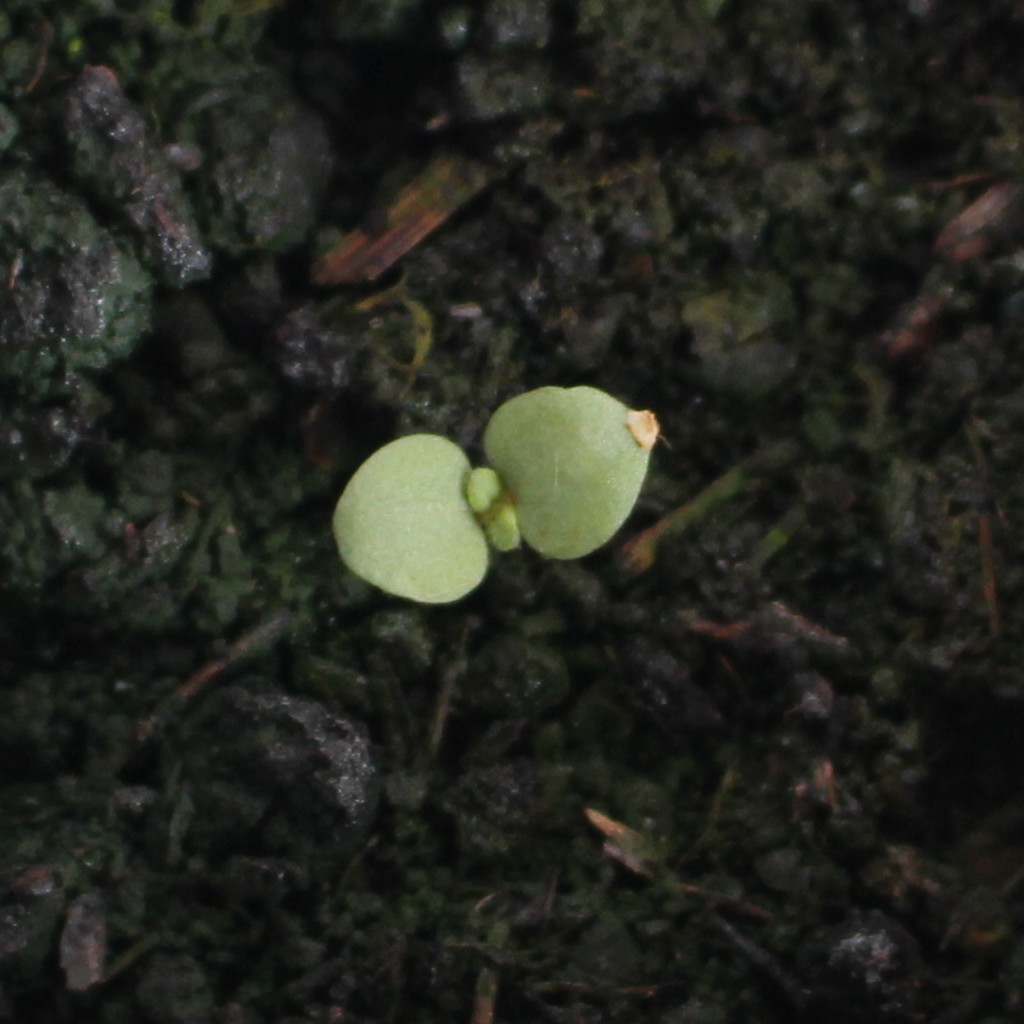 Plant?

Veronica persica
